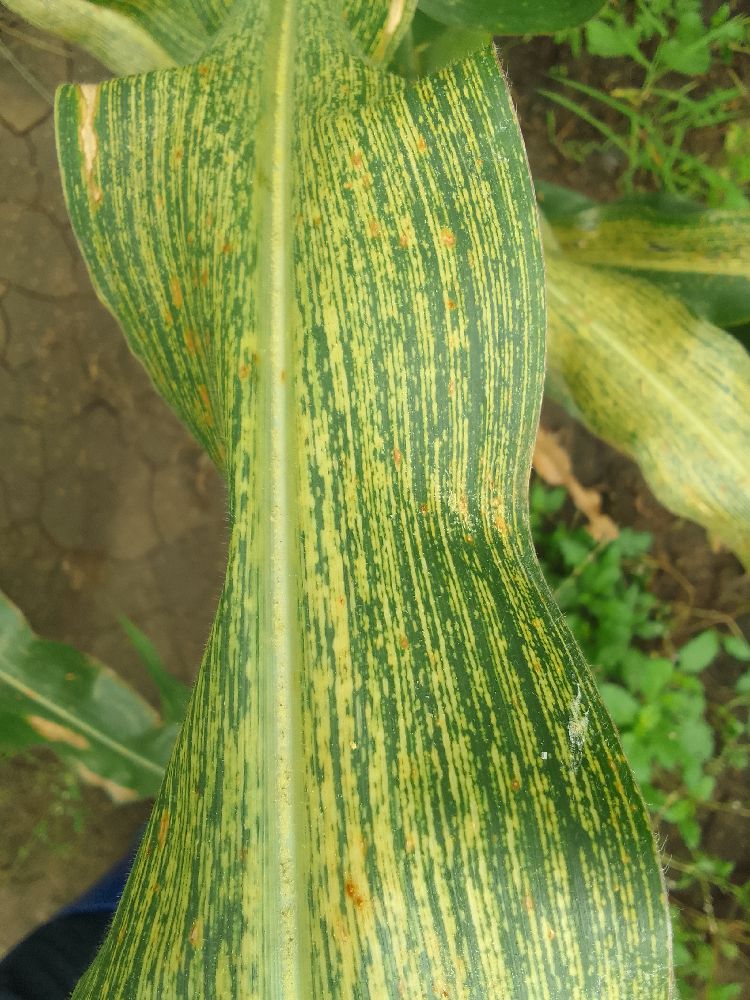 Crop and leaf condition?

maize, maize streak virus
